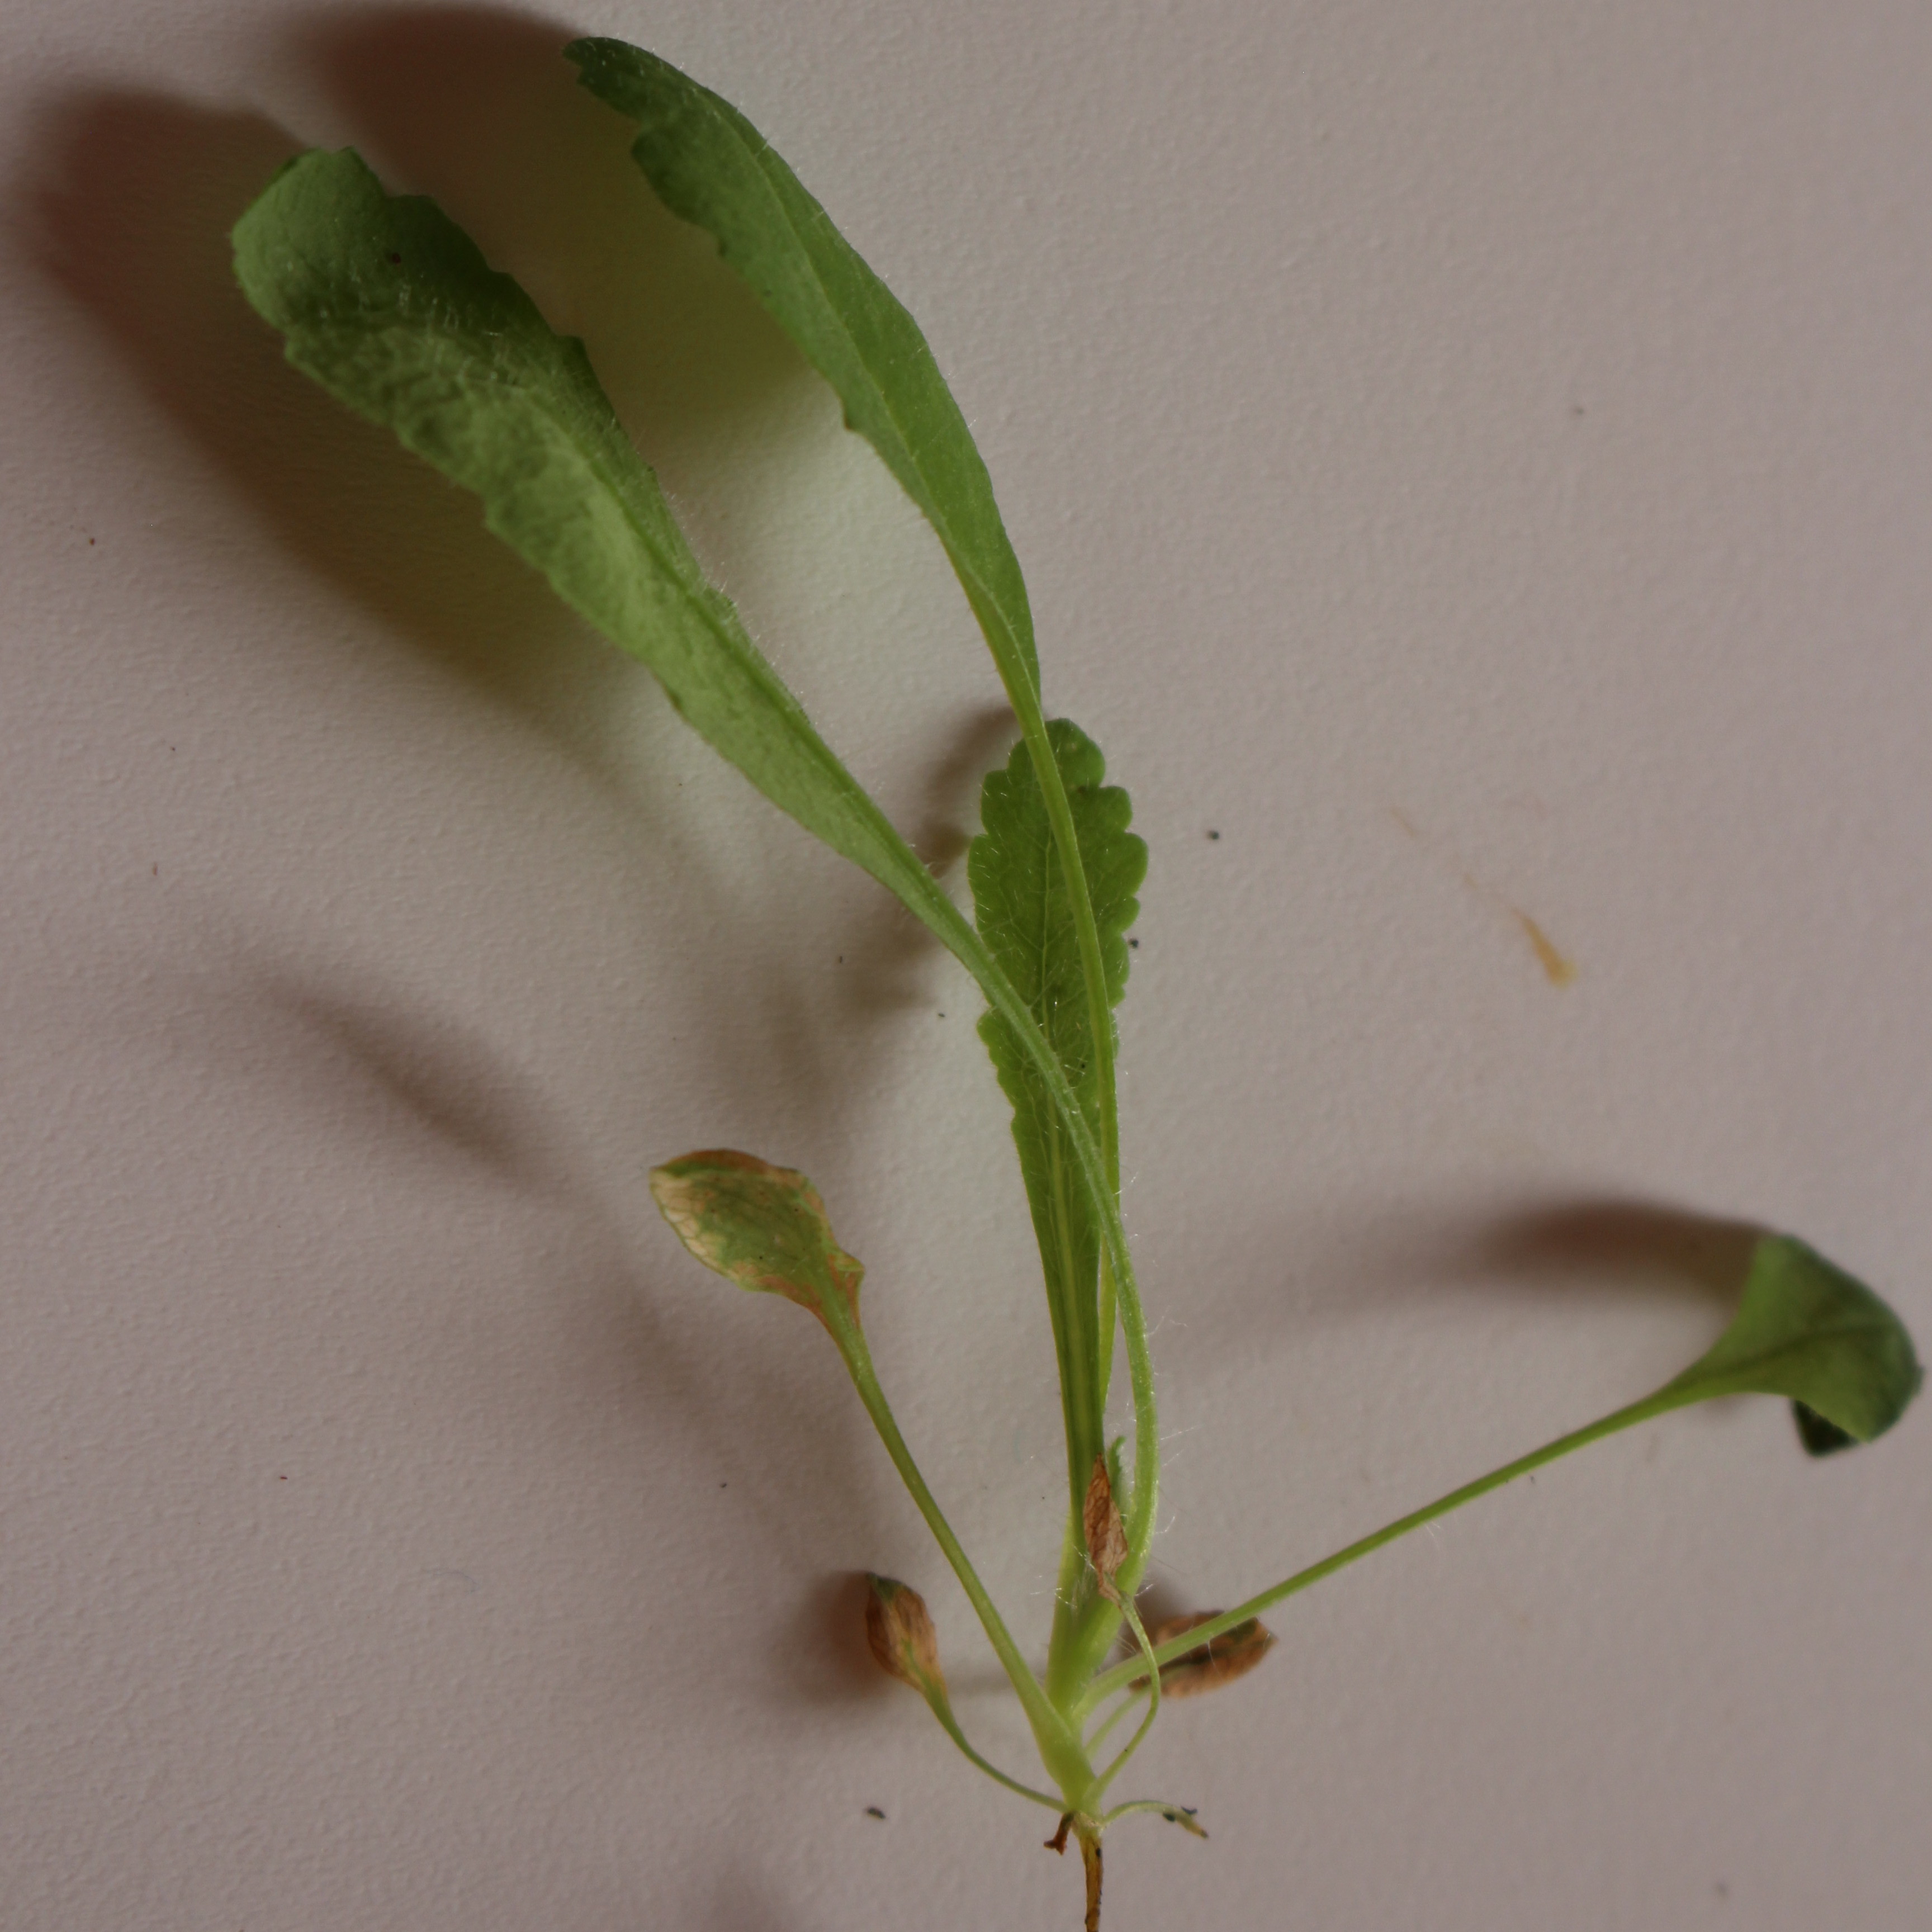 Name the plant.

Papaver rhoeas
